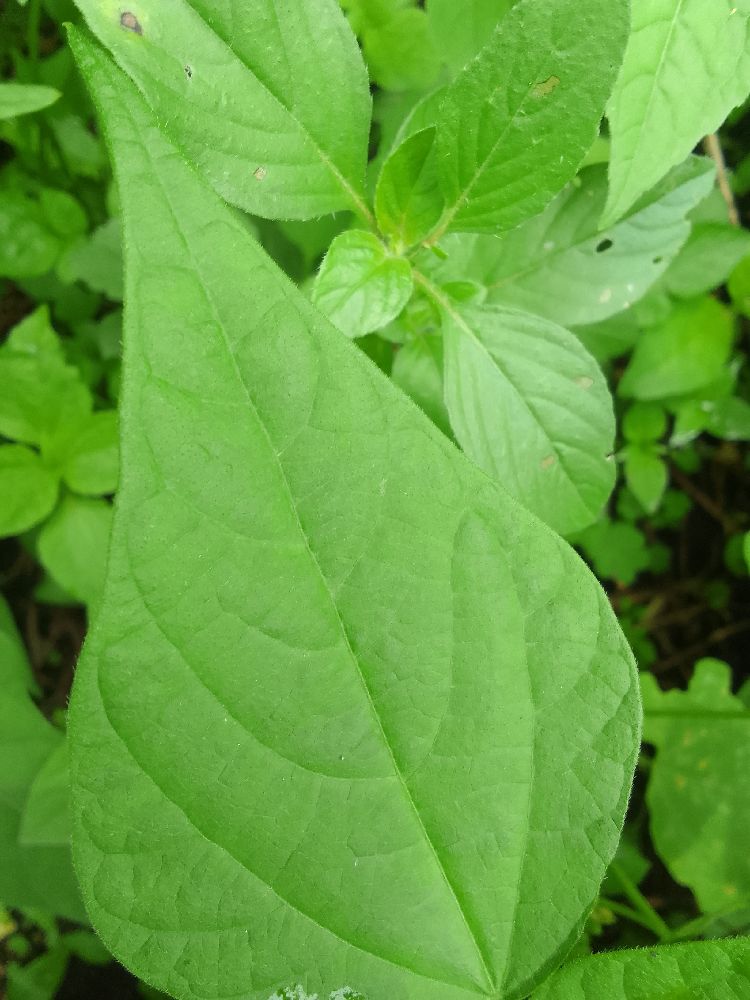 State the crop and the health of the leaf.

common bean, healthy
